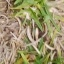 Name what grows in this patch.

grass
